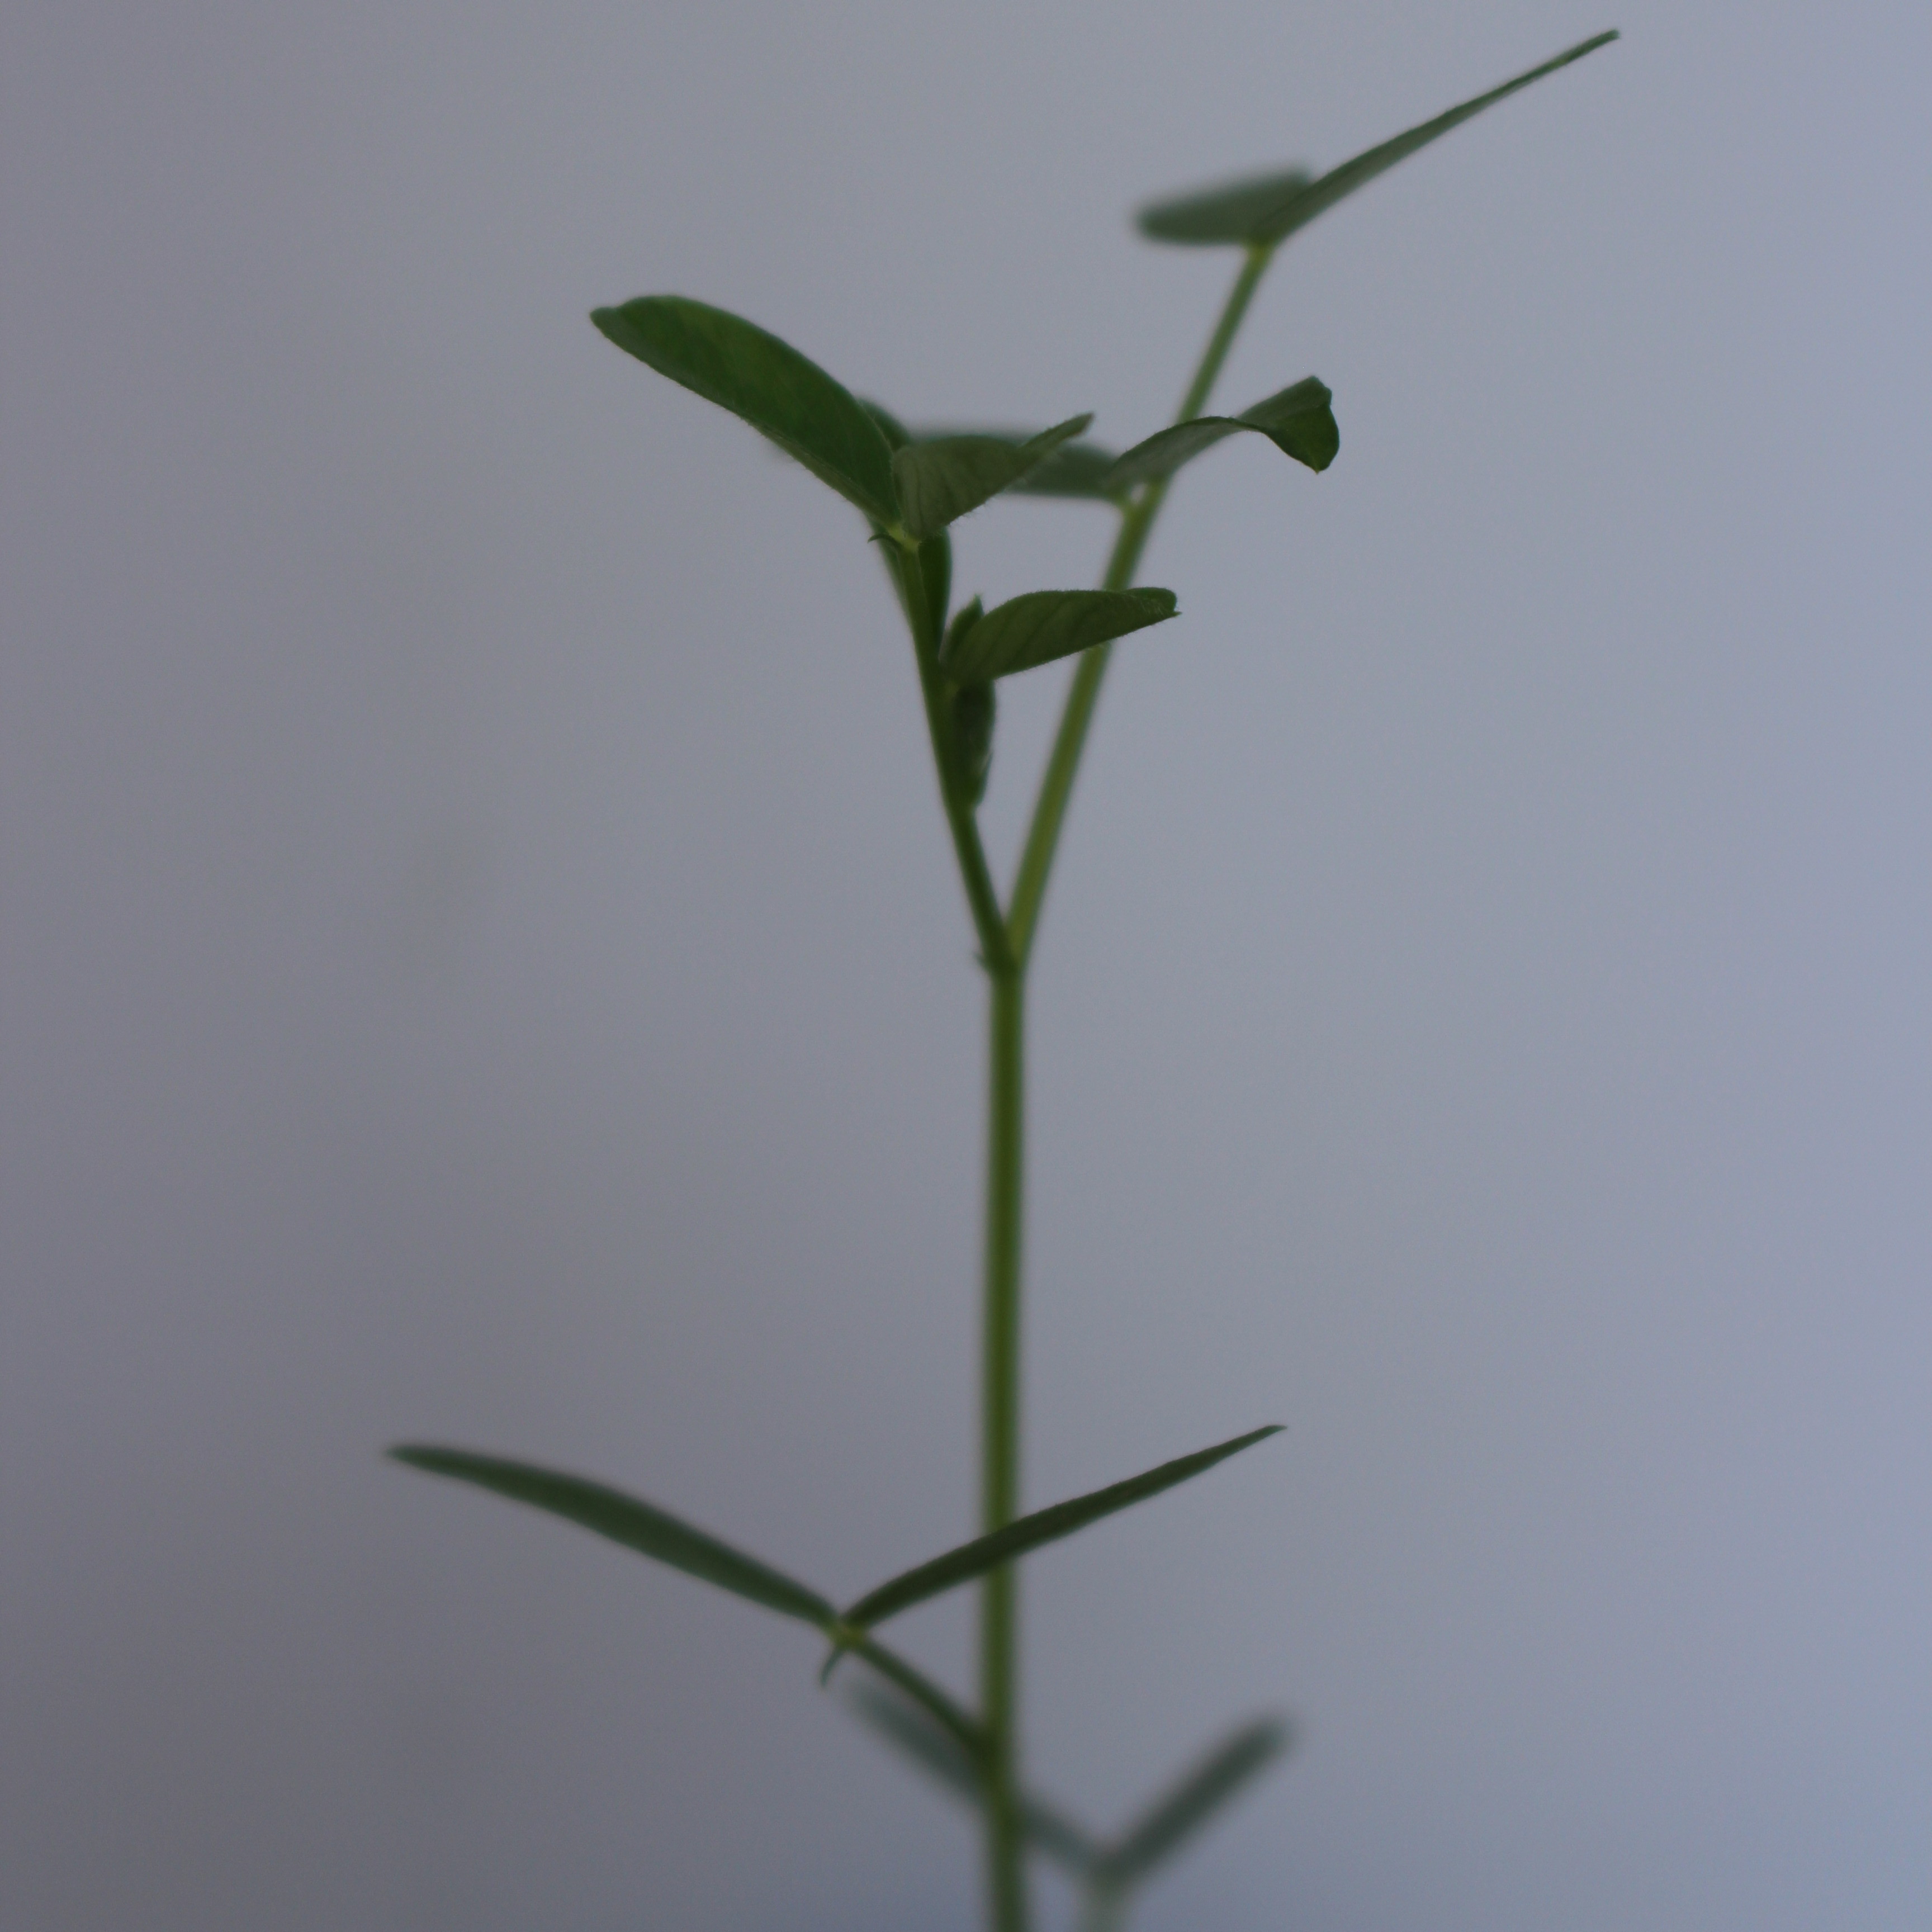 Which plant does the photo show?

Vicia sativa
